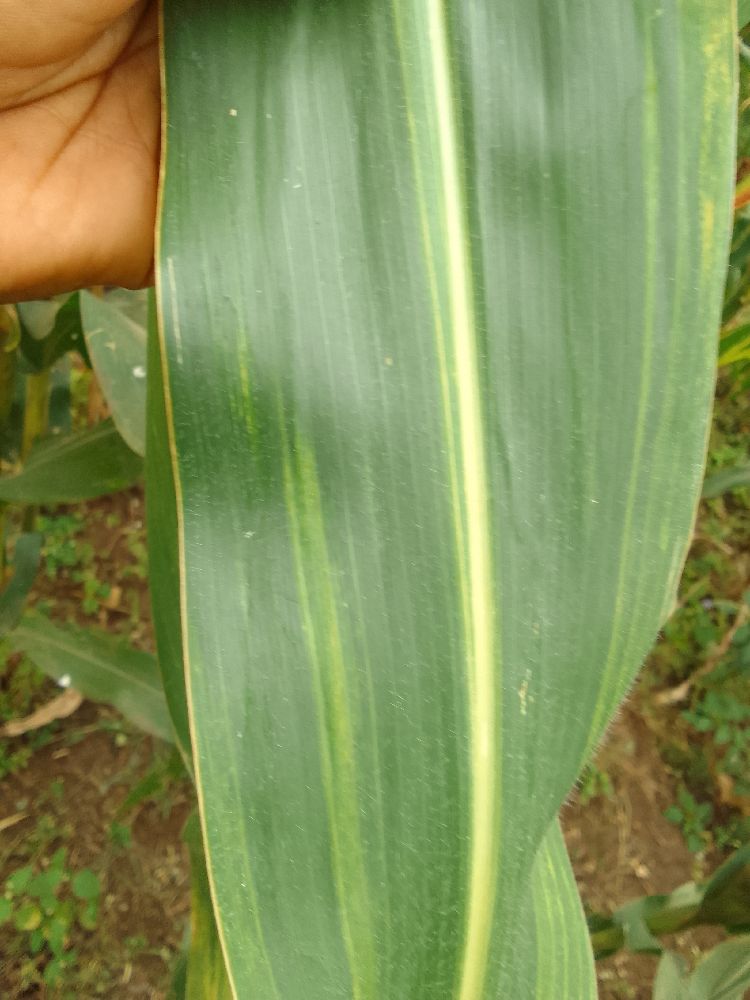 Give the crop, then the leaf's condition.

maize, maize lethal necrosis
